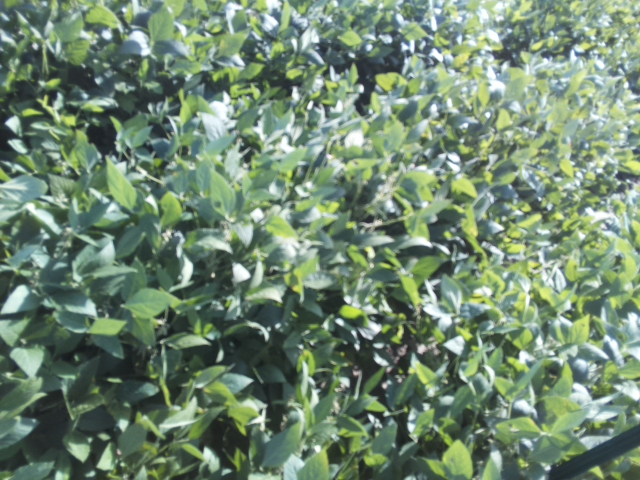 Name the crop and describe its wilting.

soybean, slight leaflet or petiole turgor loss in upper canopy
